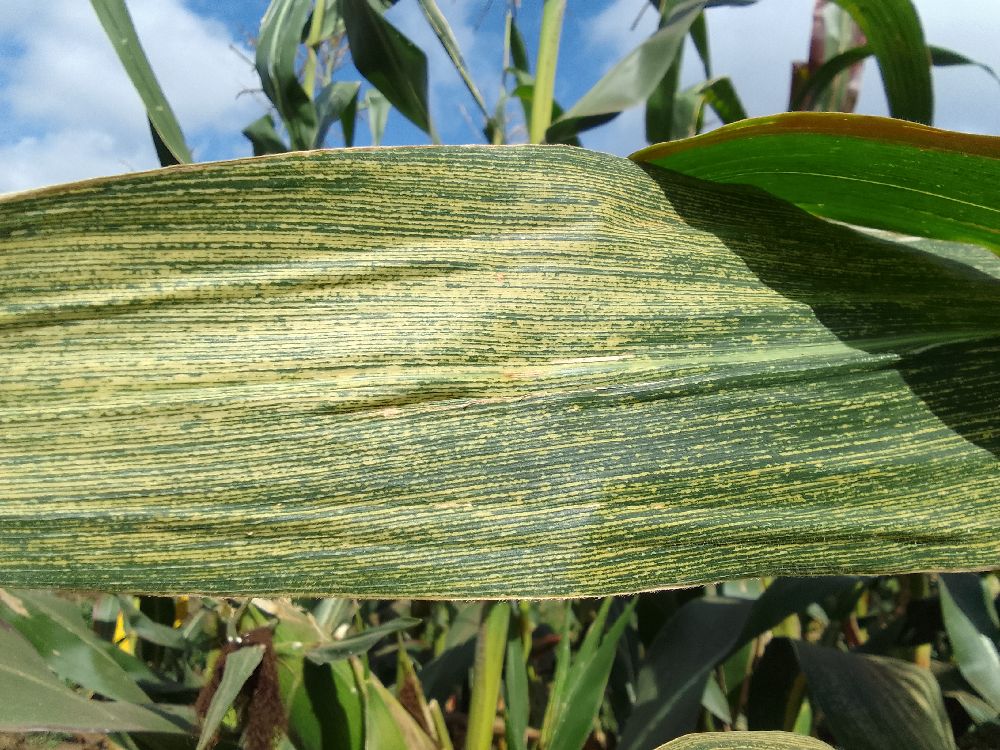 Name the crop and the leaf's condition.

maize, maize streak virus
